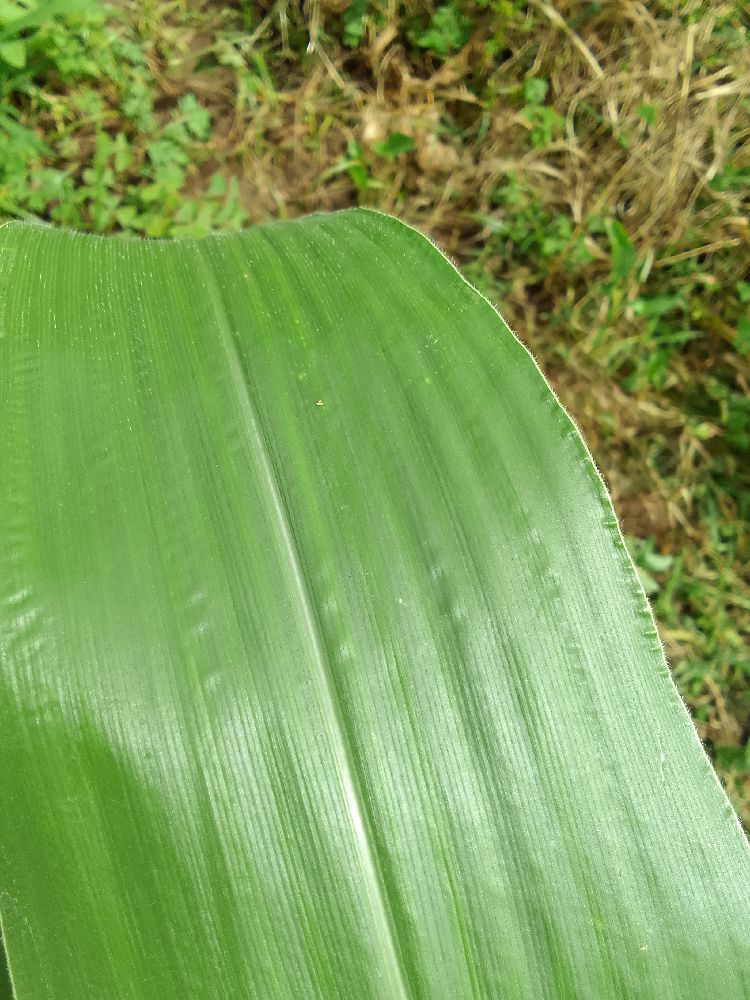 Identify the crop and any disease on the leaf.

common bean, healthy
